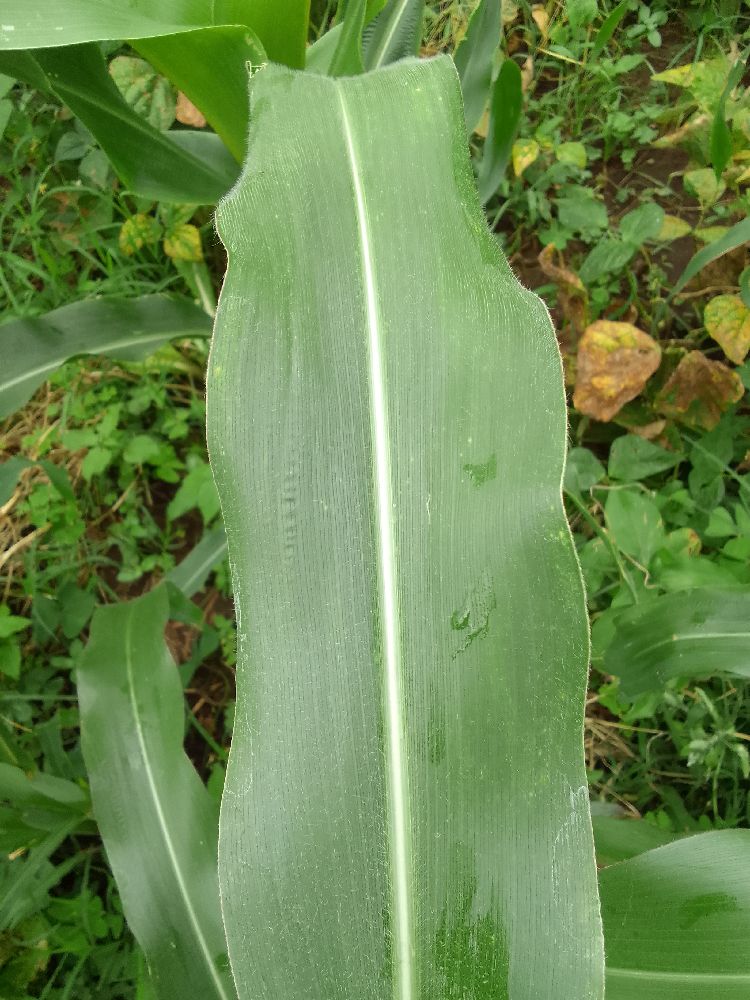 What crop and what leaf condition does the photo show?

maize, healthy
